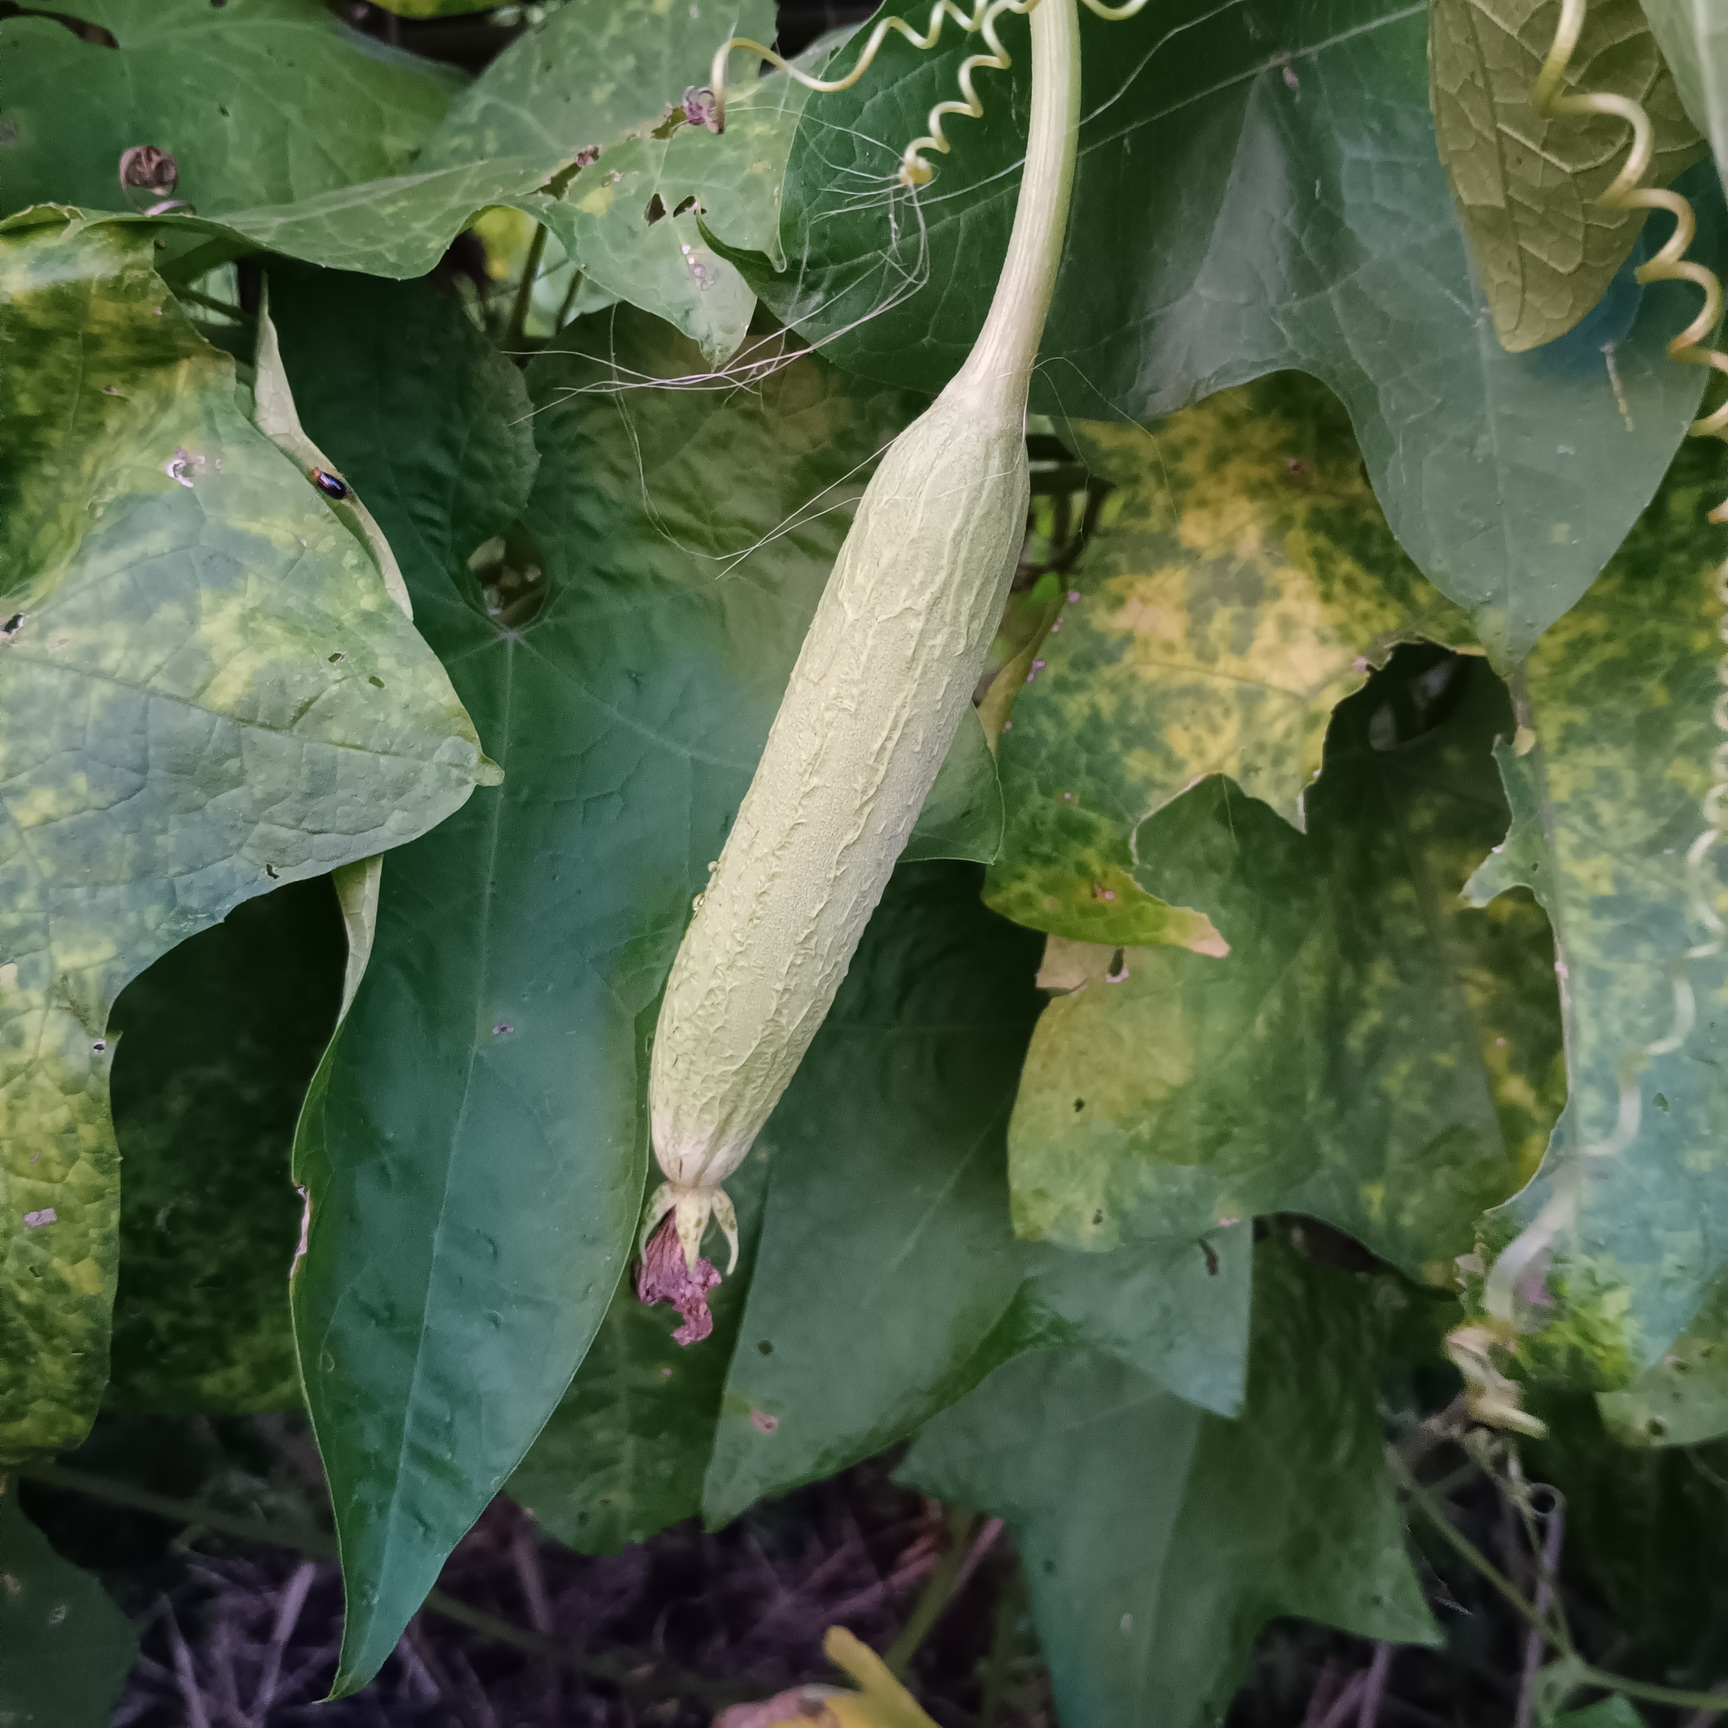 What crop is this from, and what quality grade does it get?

luffa, fresh
